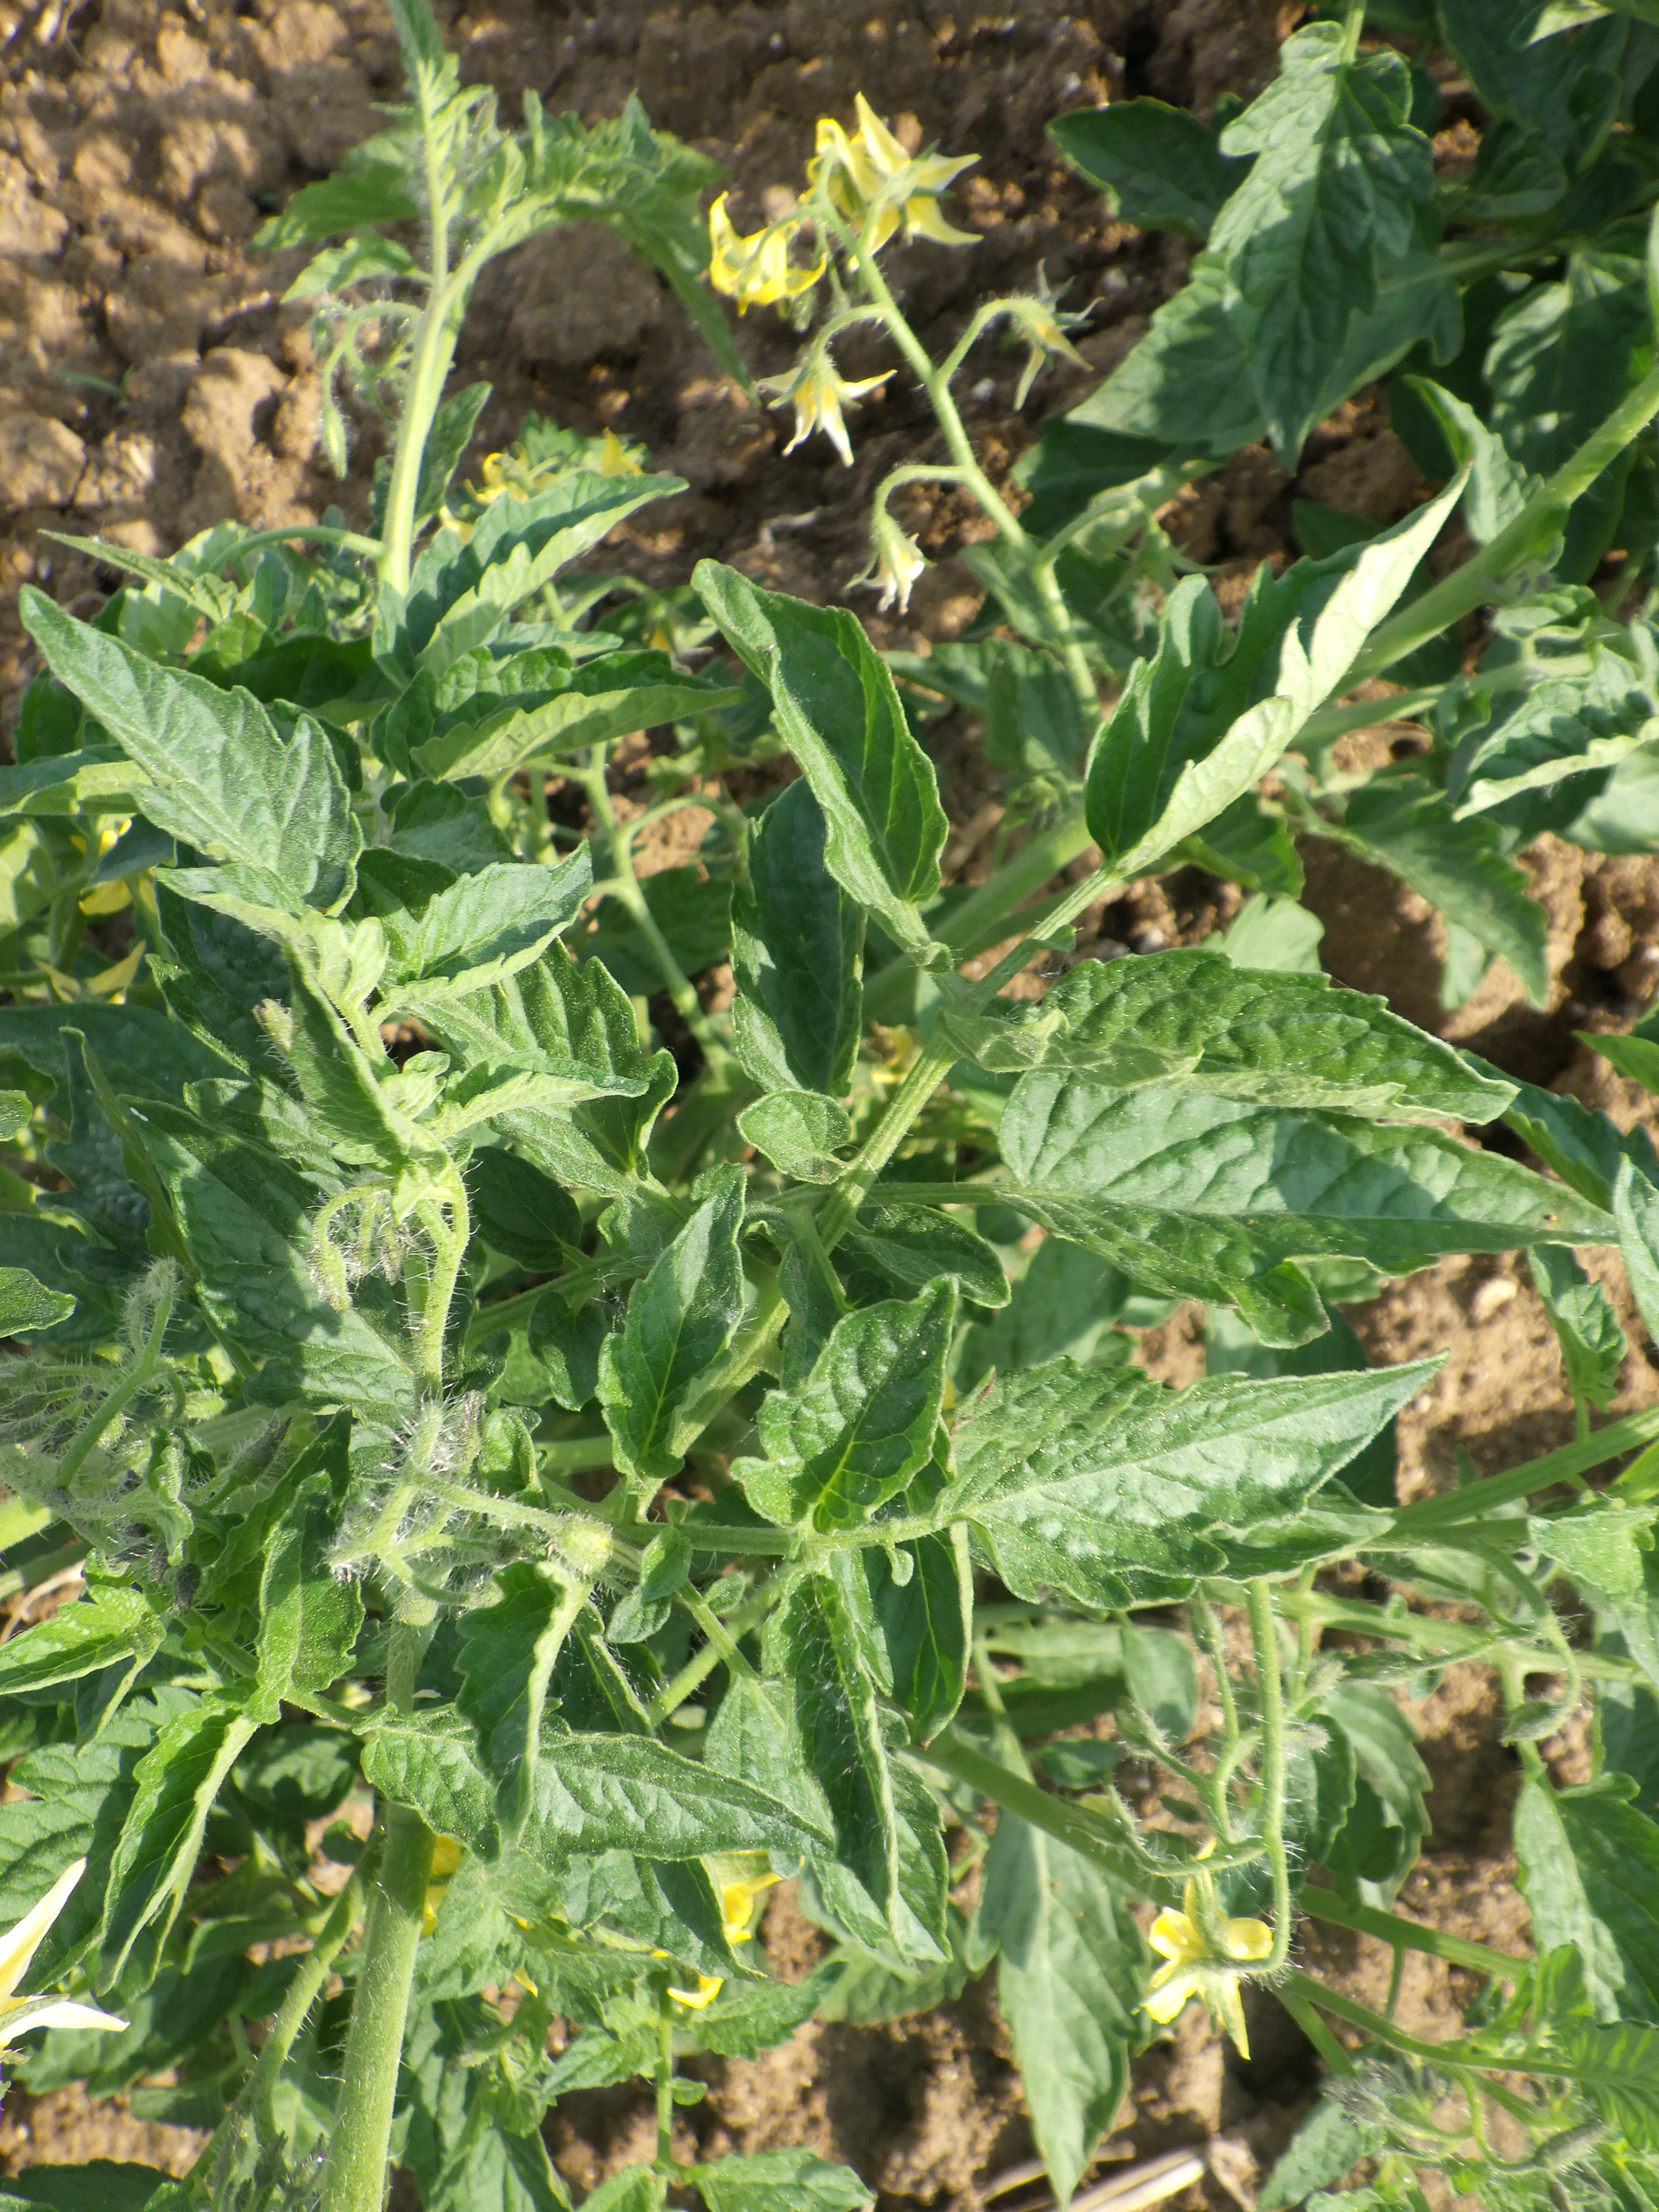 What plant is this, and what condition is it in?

tomato, water stress
